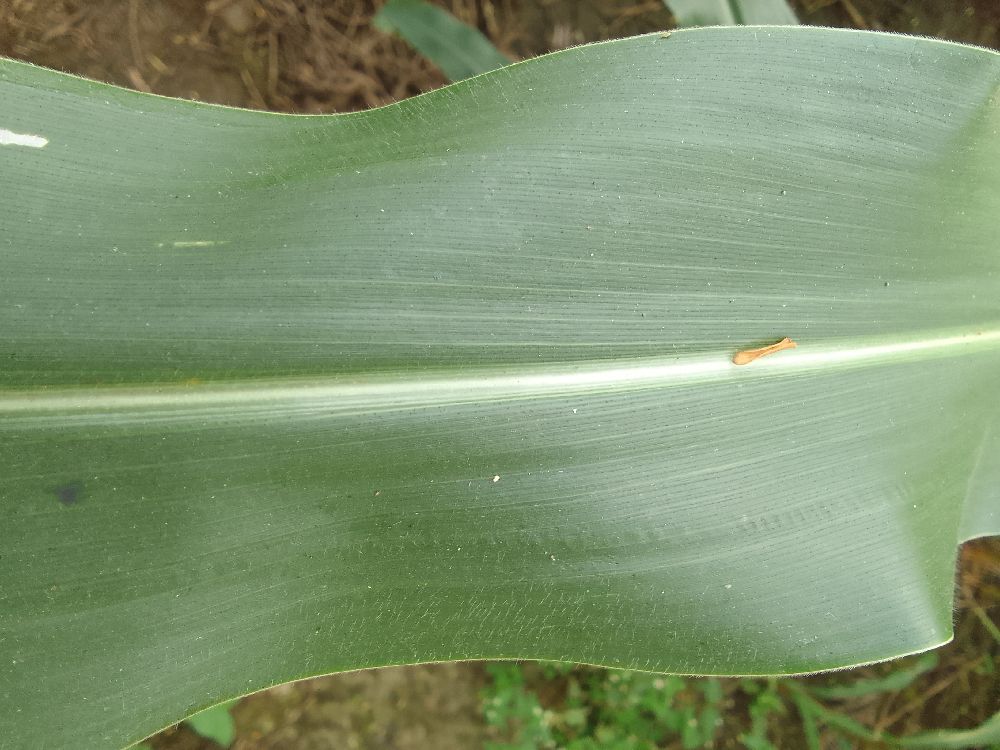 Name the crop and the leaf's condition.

maize, healthy
